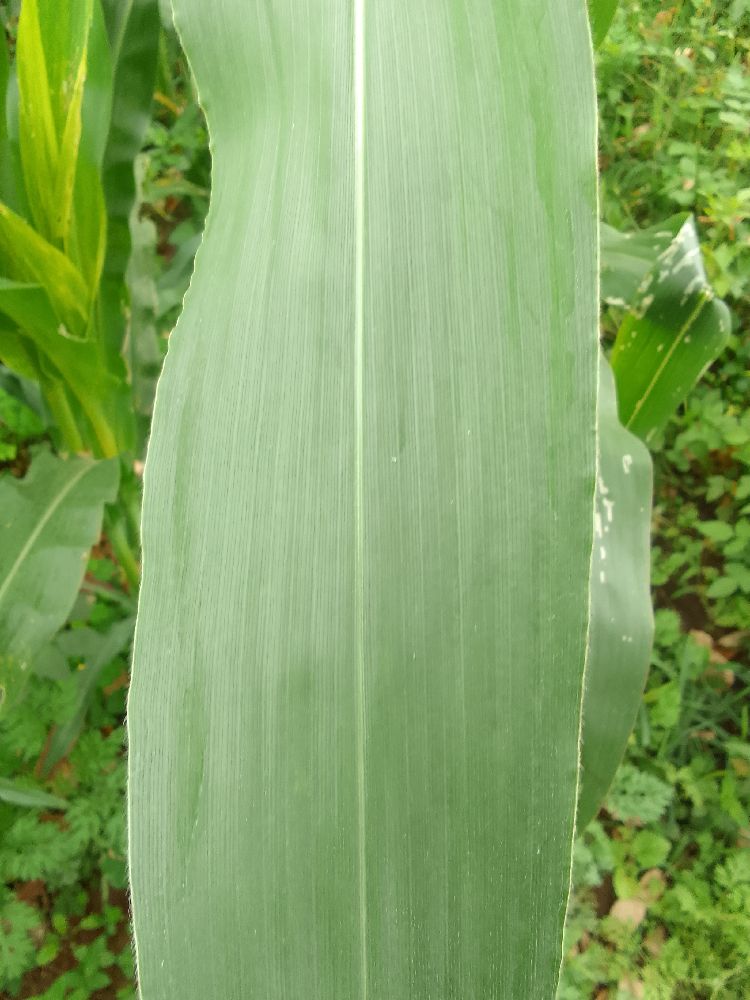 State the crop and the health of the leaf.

maize, healthy
